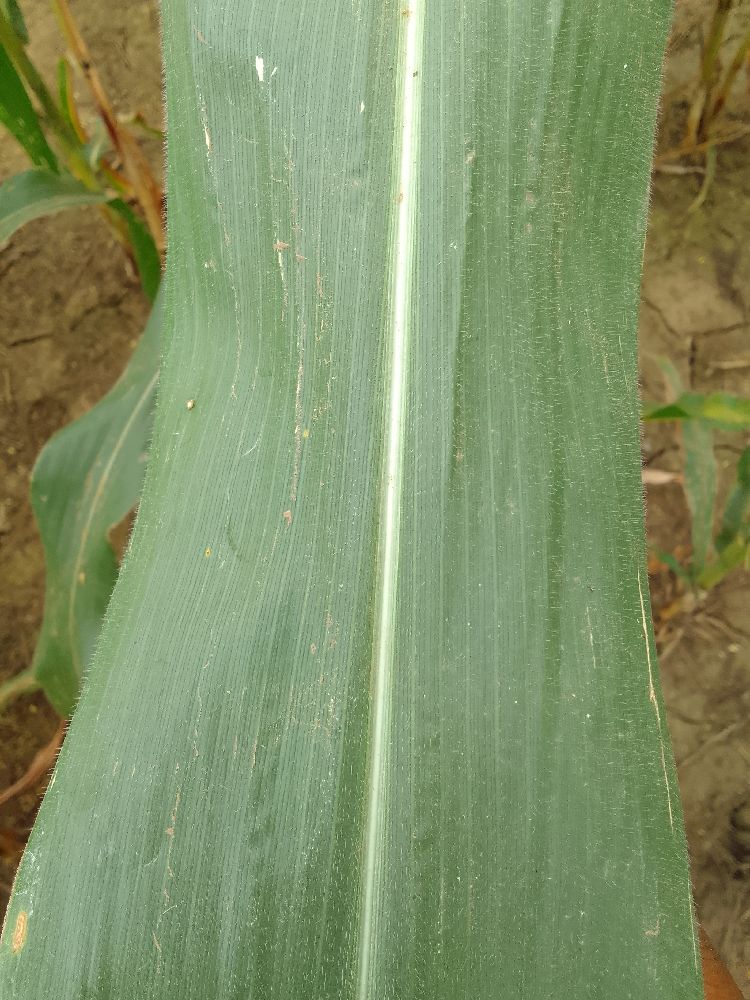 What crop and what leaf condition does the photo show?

maize, healthy
